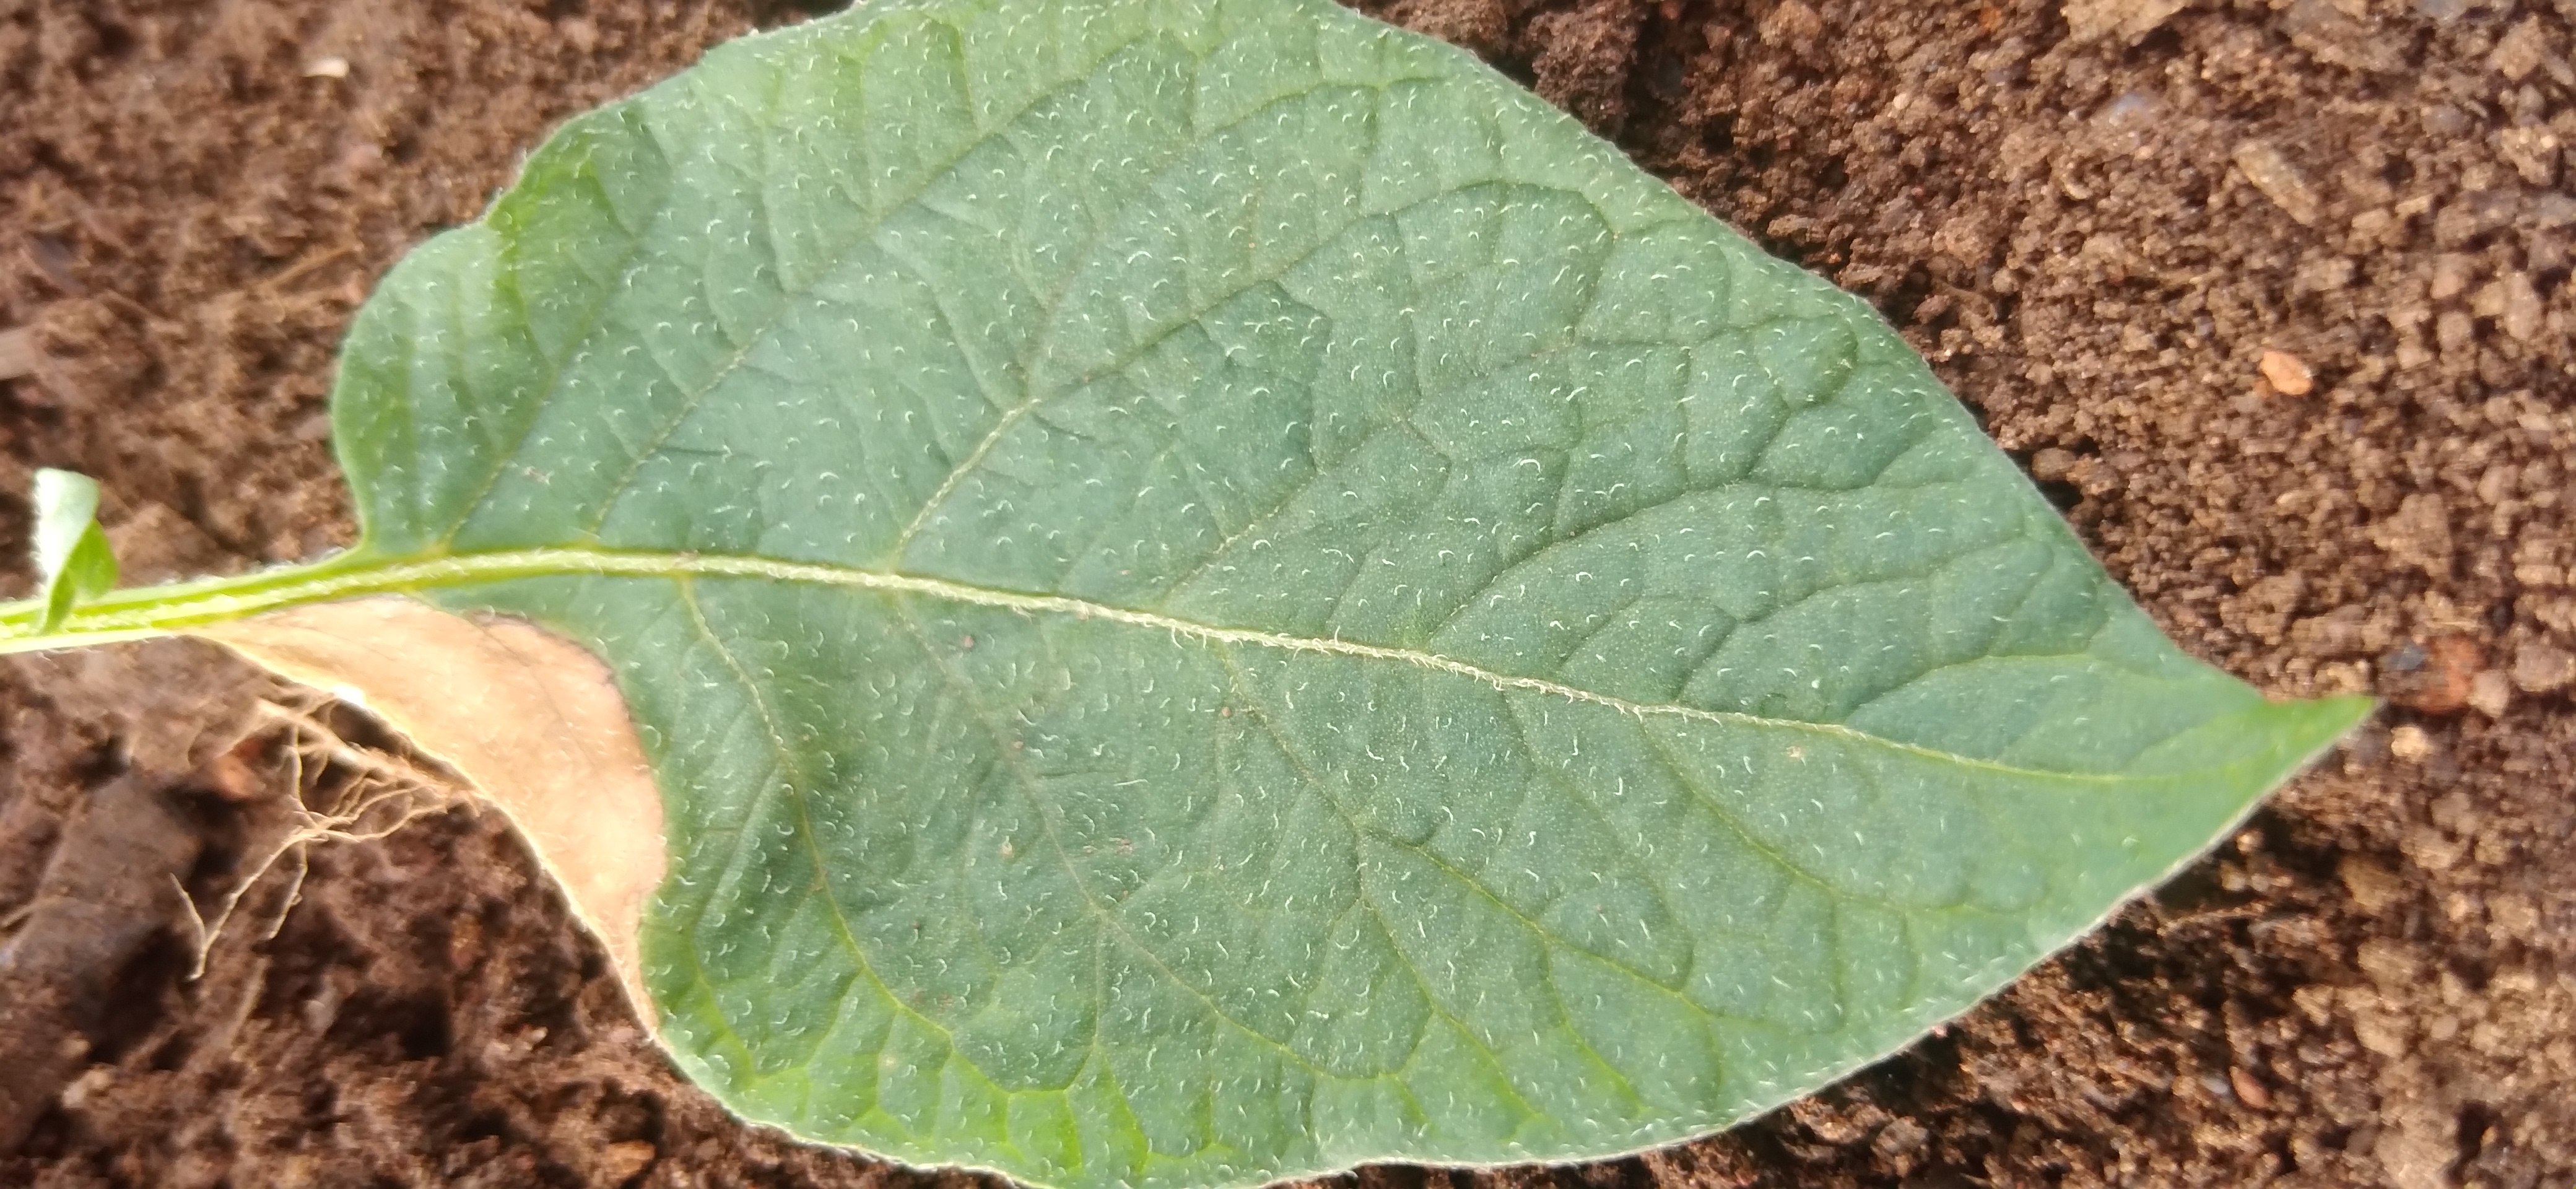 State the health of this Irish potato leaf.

early blight
